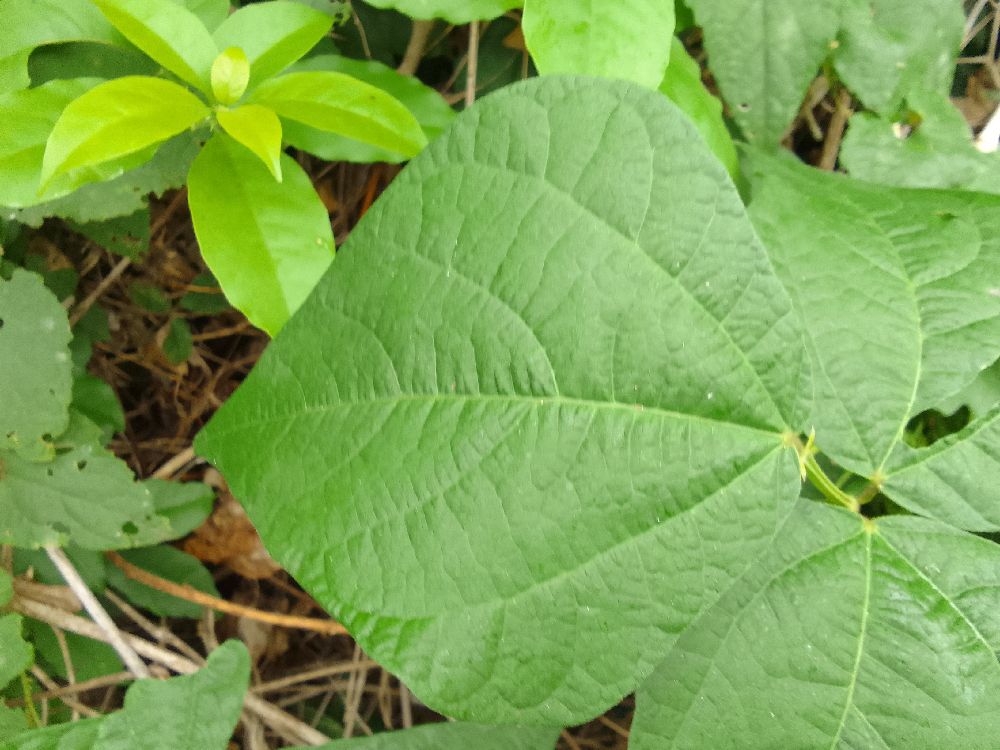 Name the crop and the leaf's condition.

common bean, healthy
